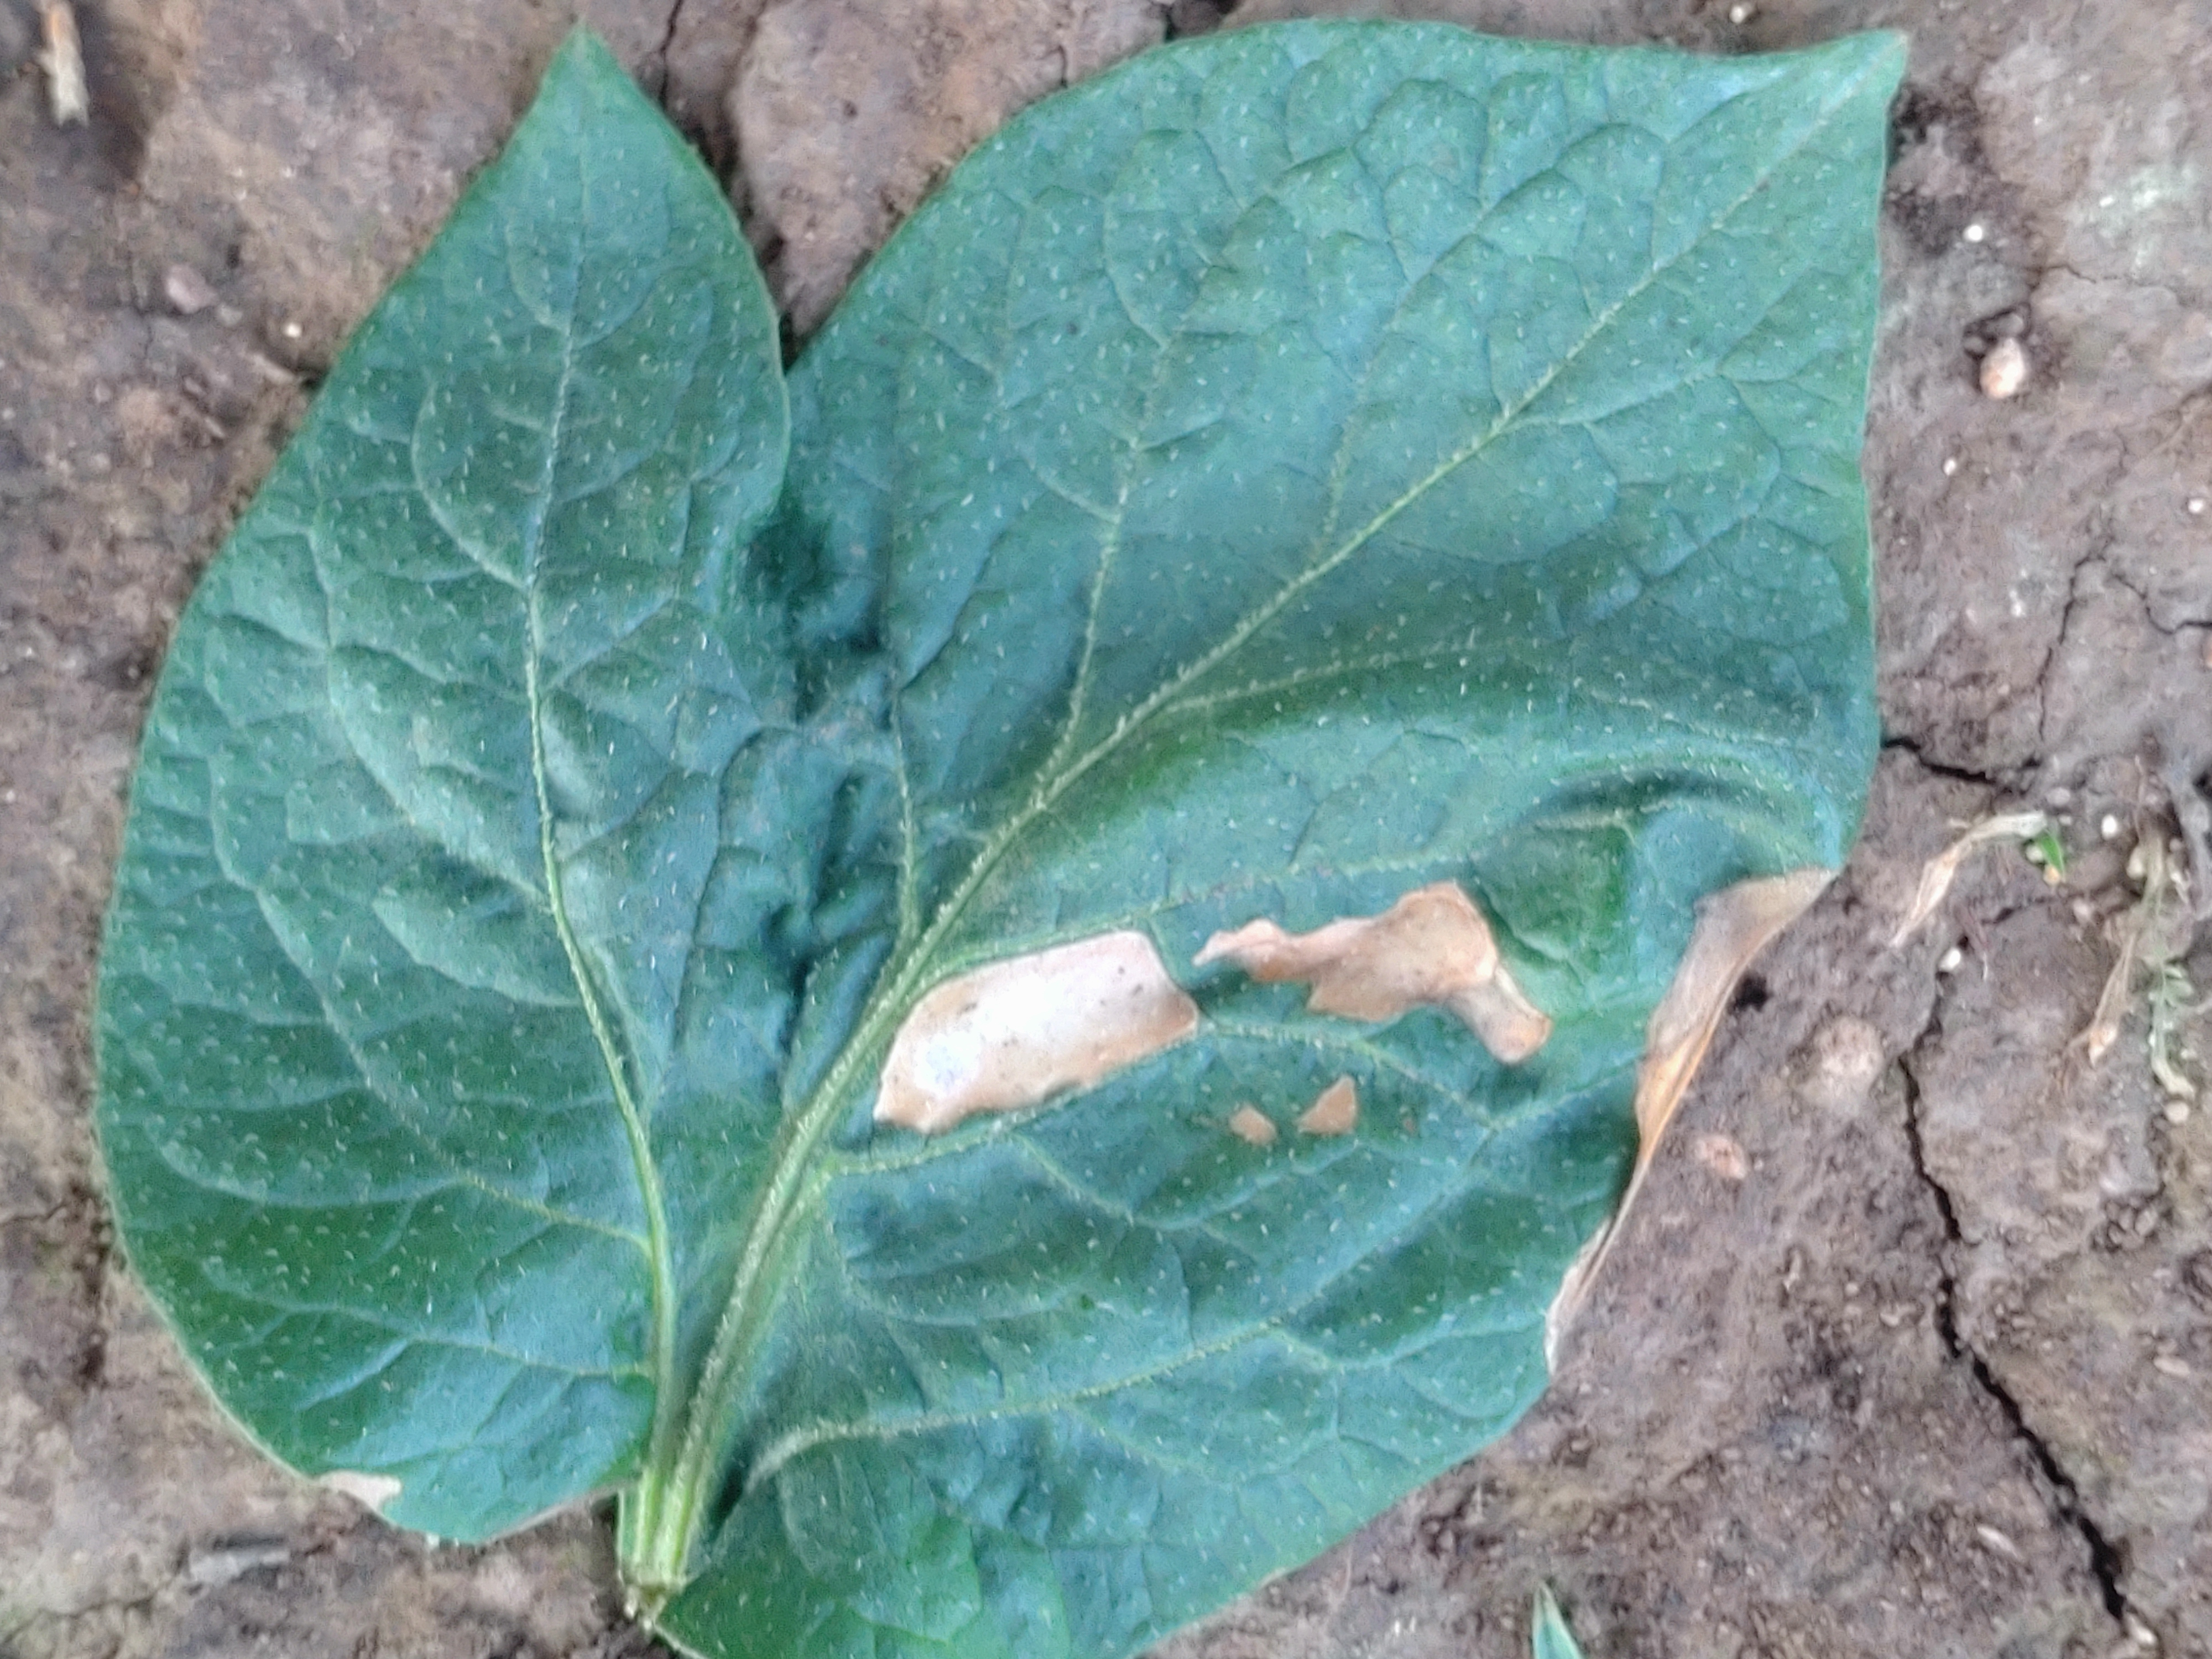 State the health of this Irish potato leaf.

early blight
